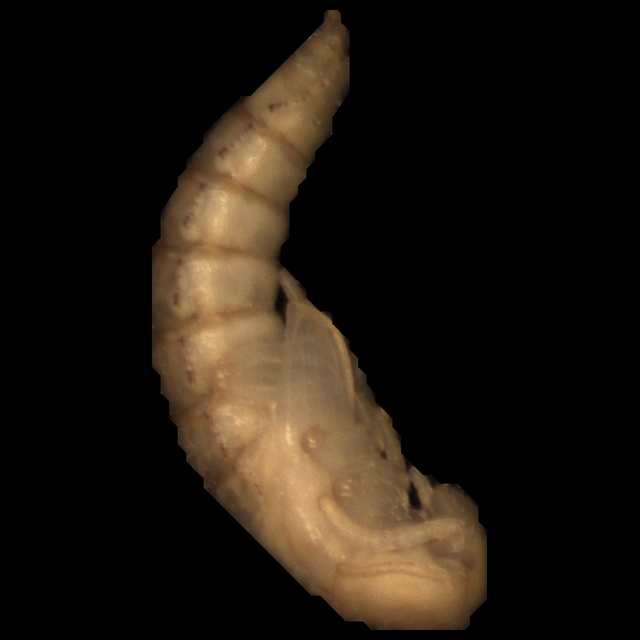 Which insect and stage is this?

mealworm pupa
